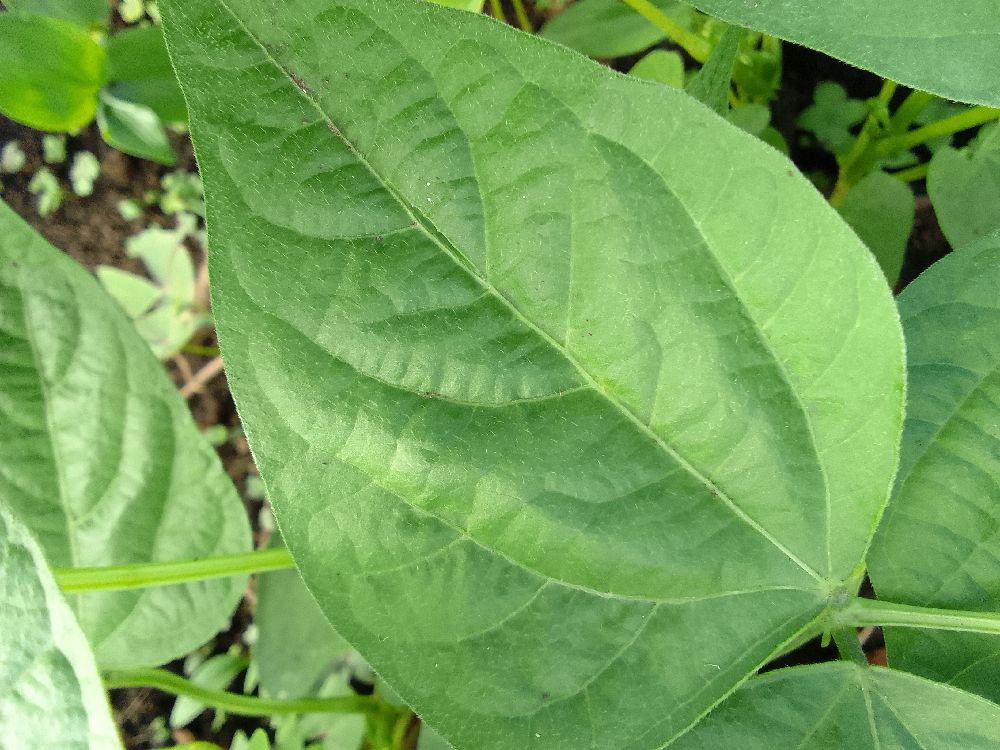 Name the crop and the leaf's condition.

common bean, healthy
